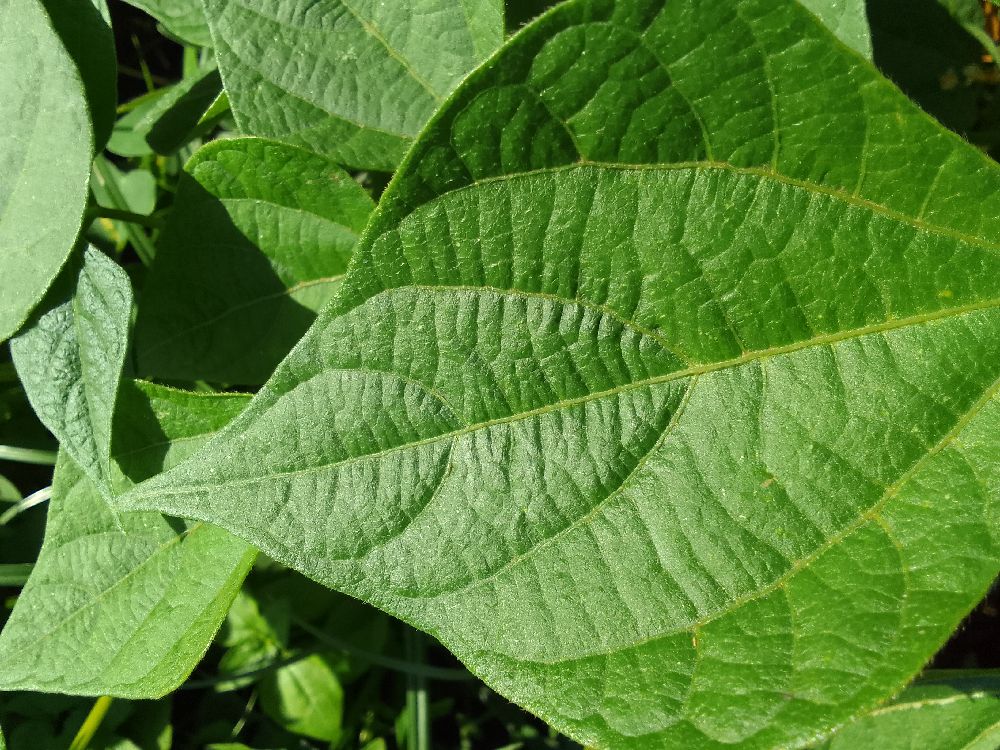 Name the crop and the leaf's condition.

common bean, healthy
